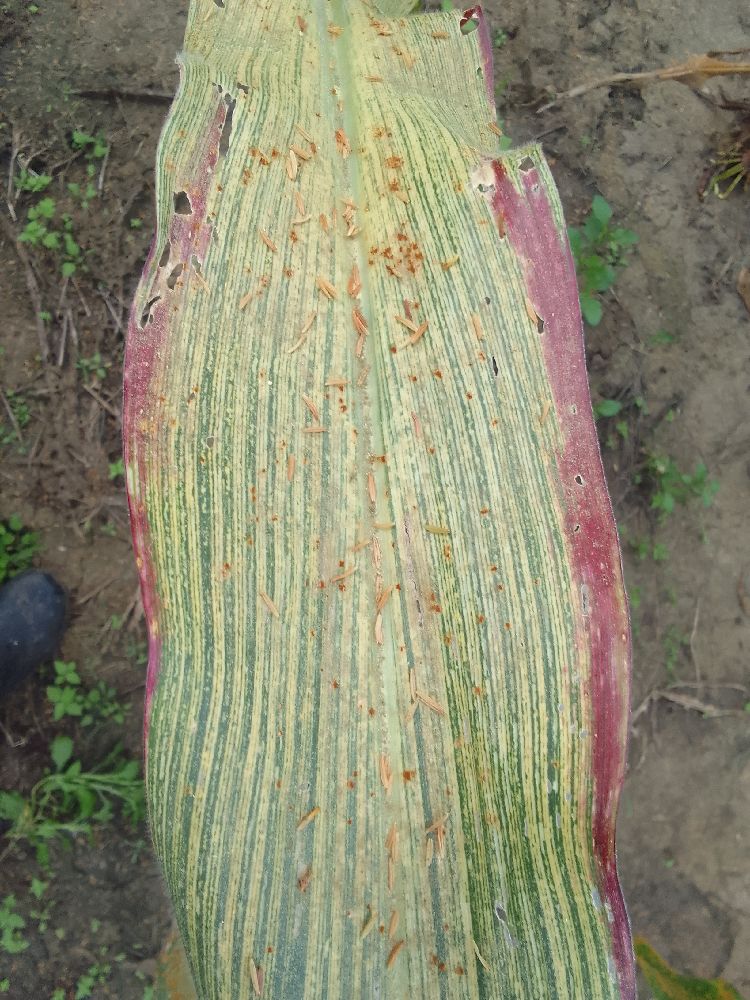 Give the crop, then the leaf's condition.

maize, maize streak virus
